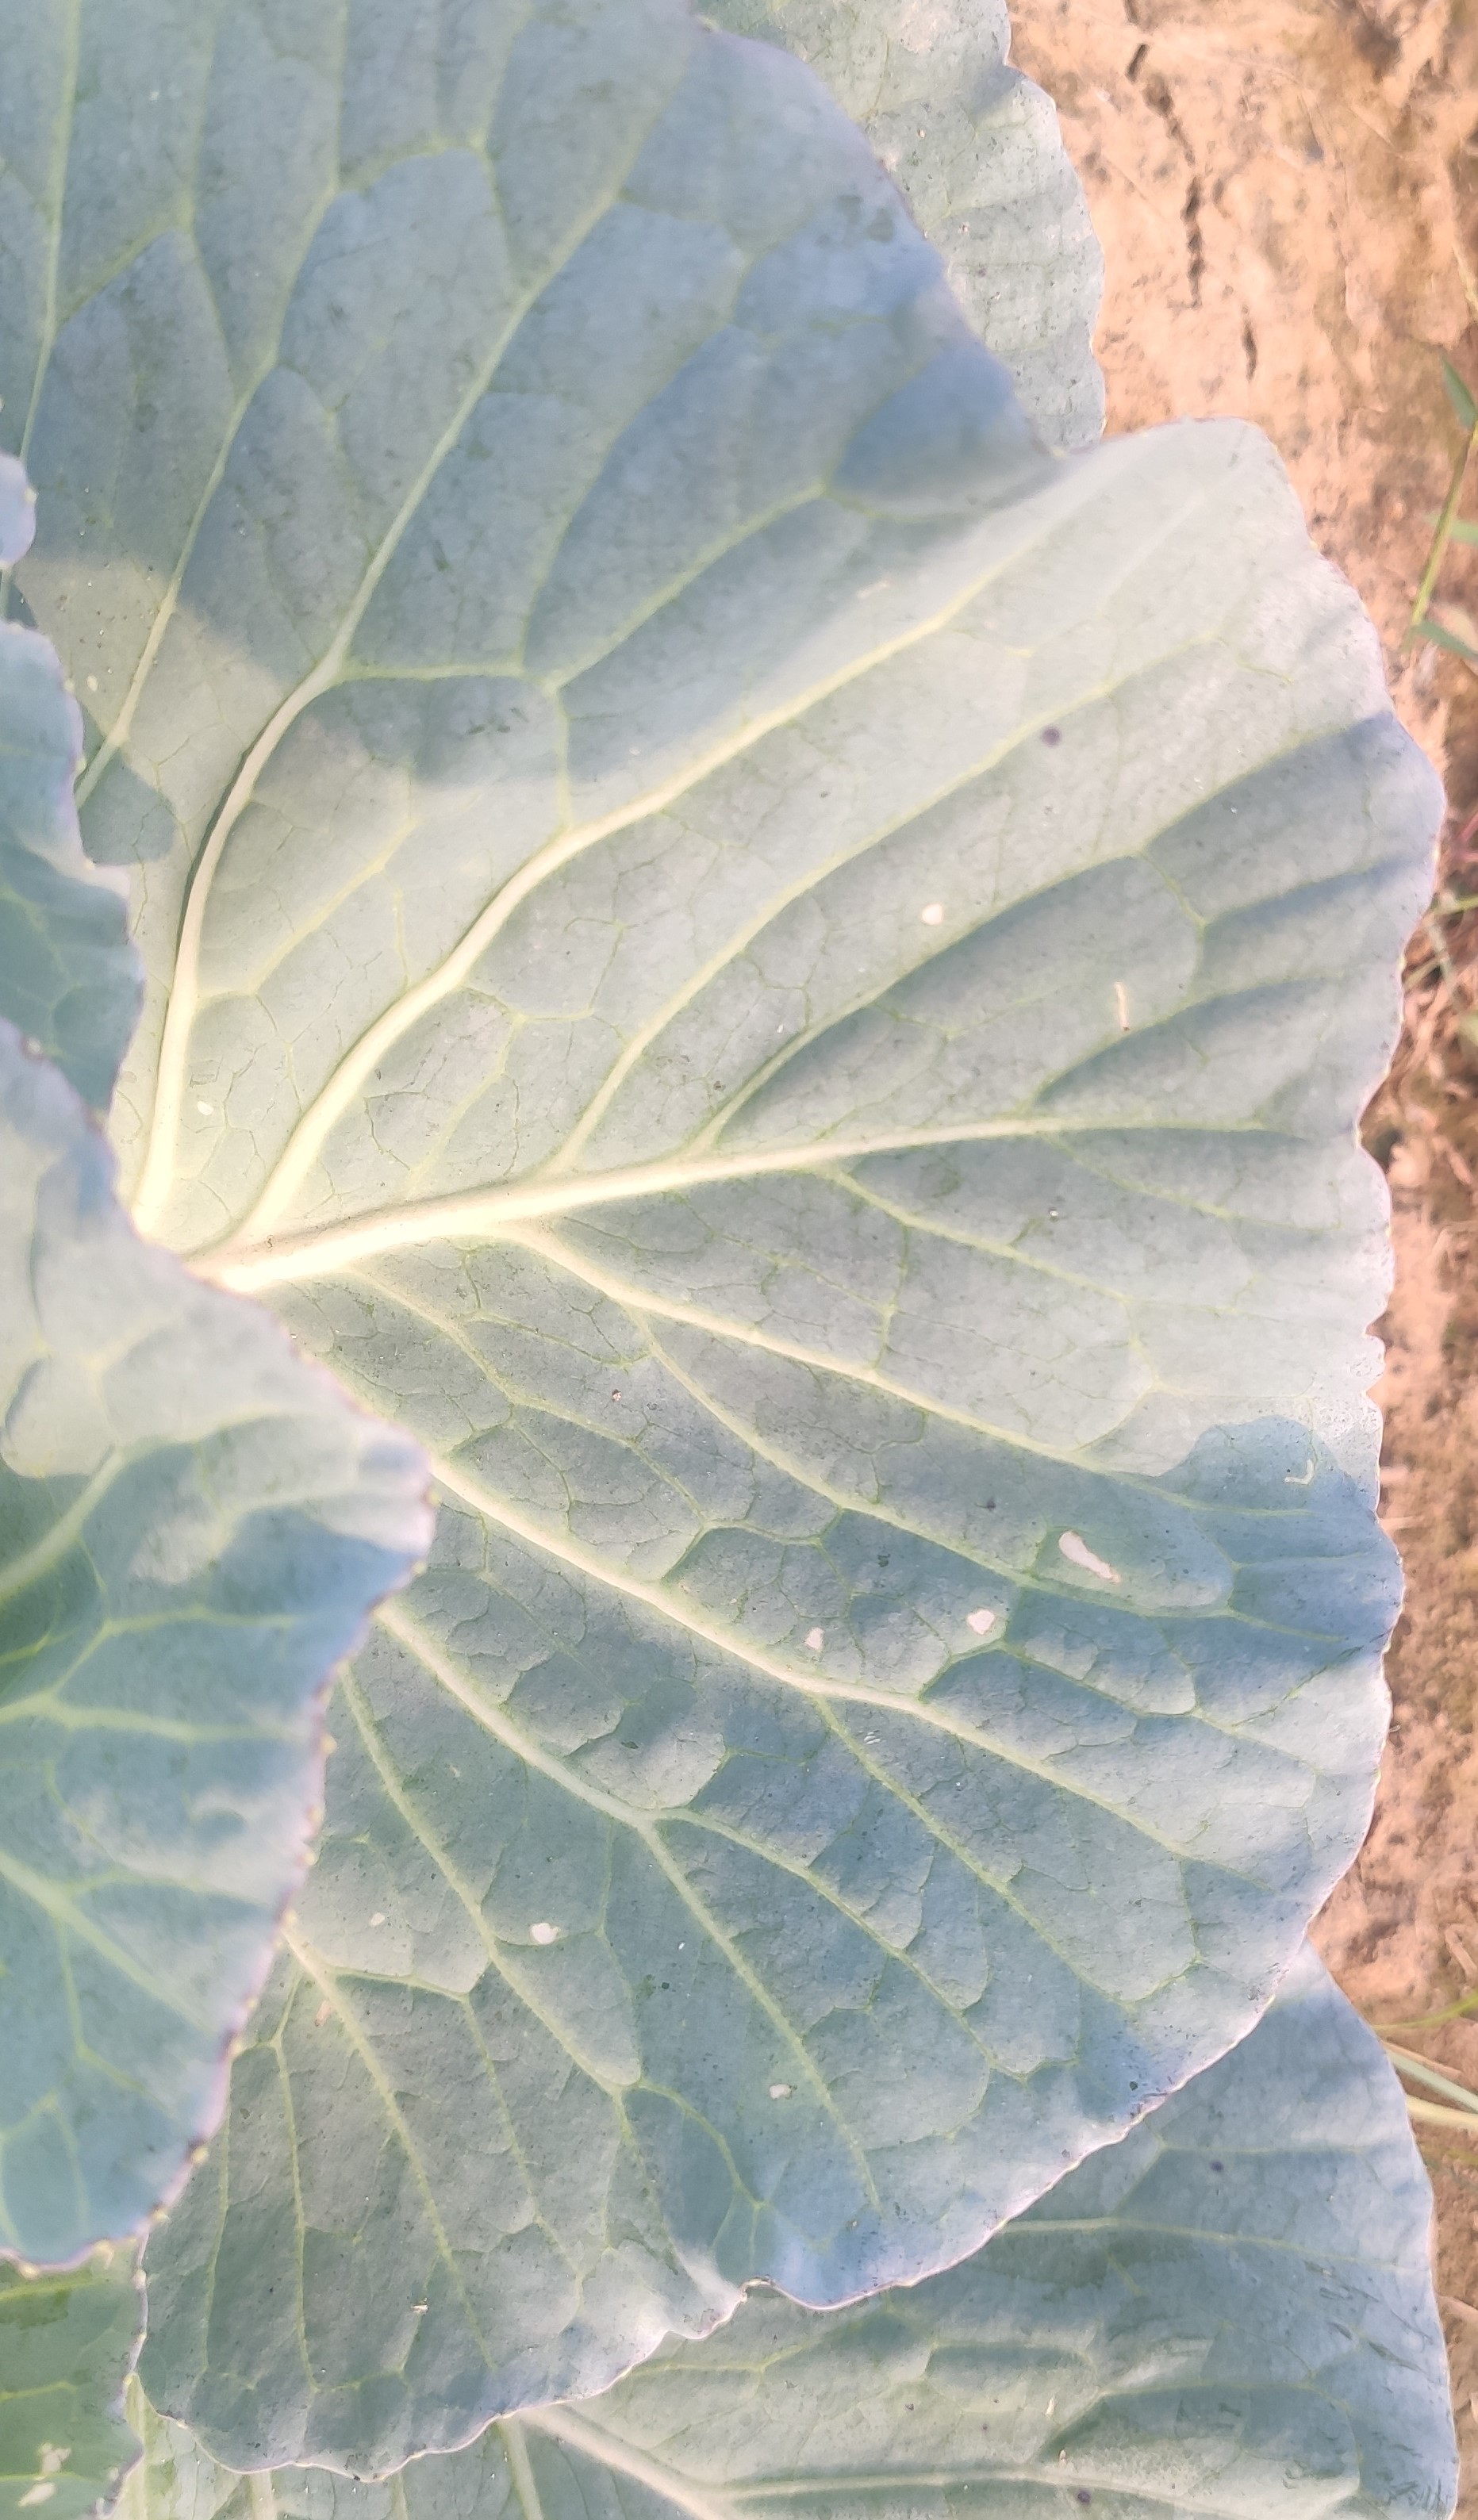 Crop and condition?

cabbage, healthy
